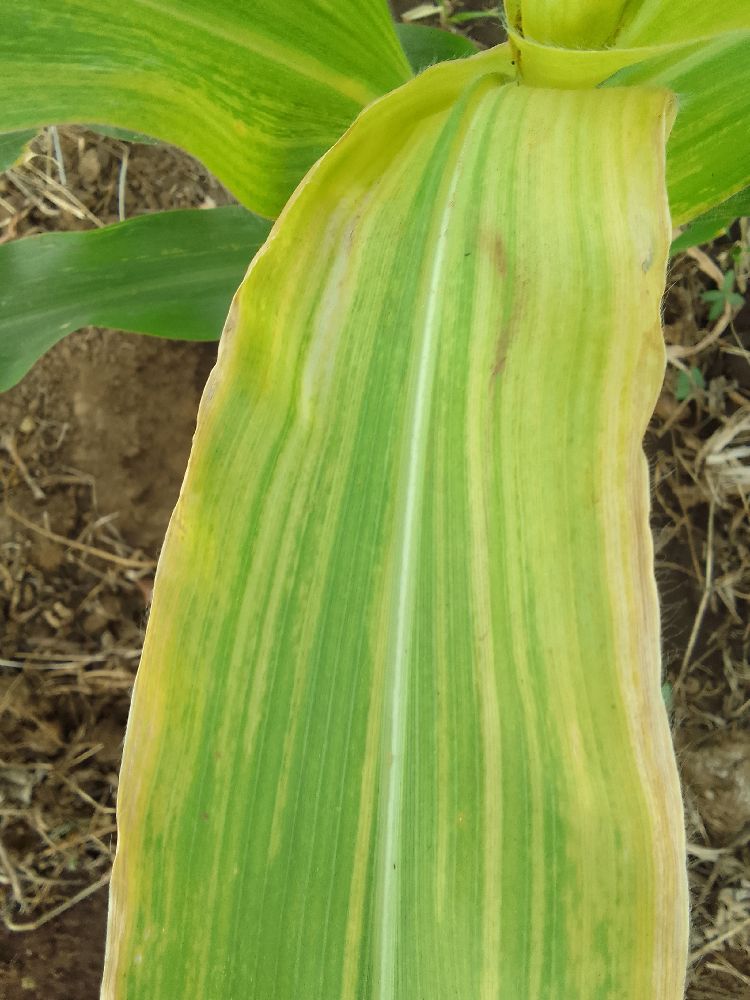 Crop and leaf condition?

maize, maize lethal necrosis
